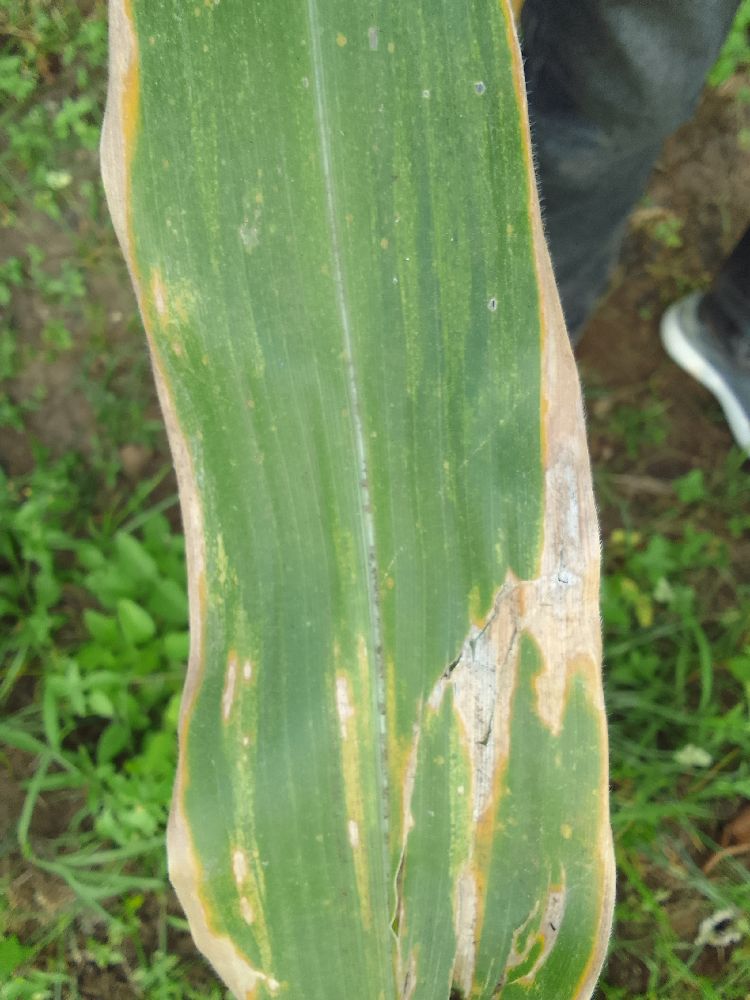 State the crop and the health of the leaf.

maize, maize lethal necrosis
